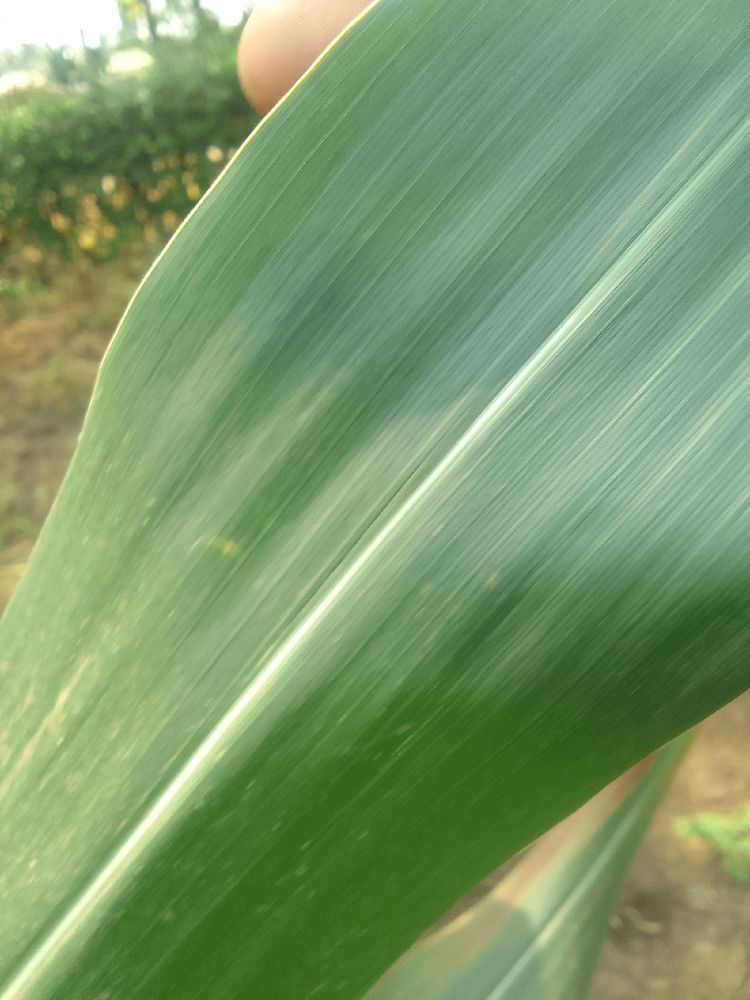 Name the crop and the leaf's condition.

maize, healthy
